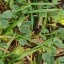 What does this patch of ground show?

unstructured weed
